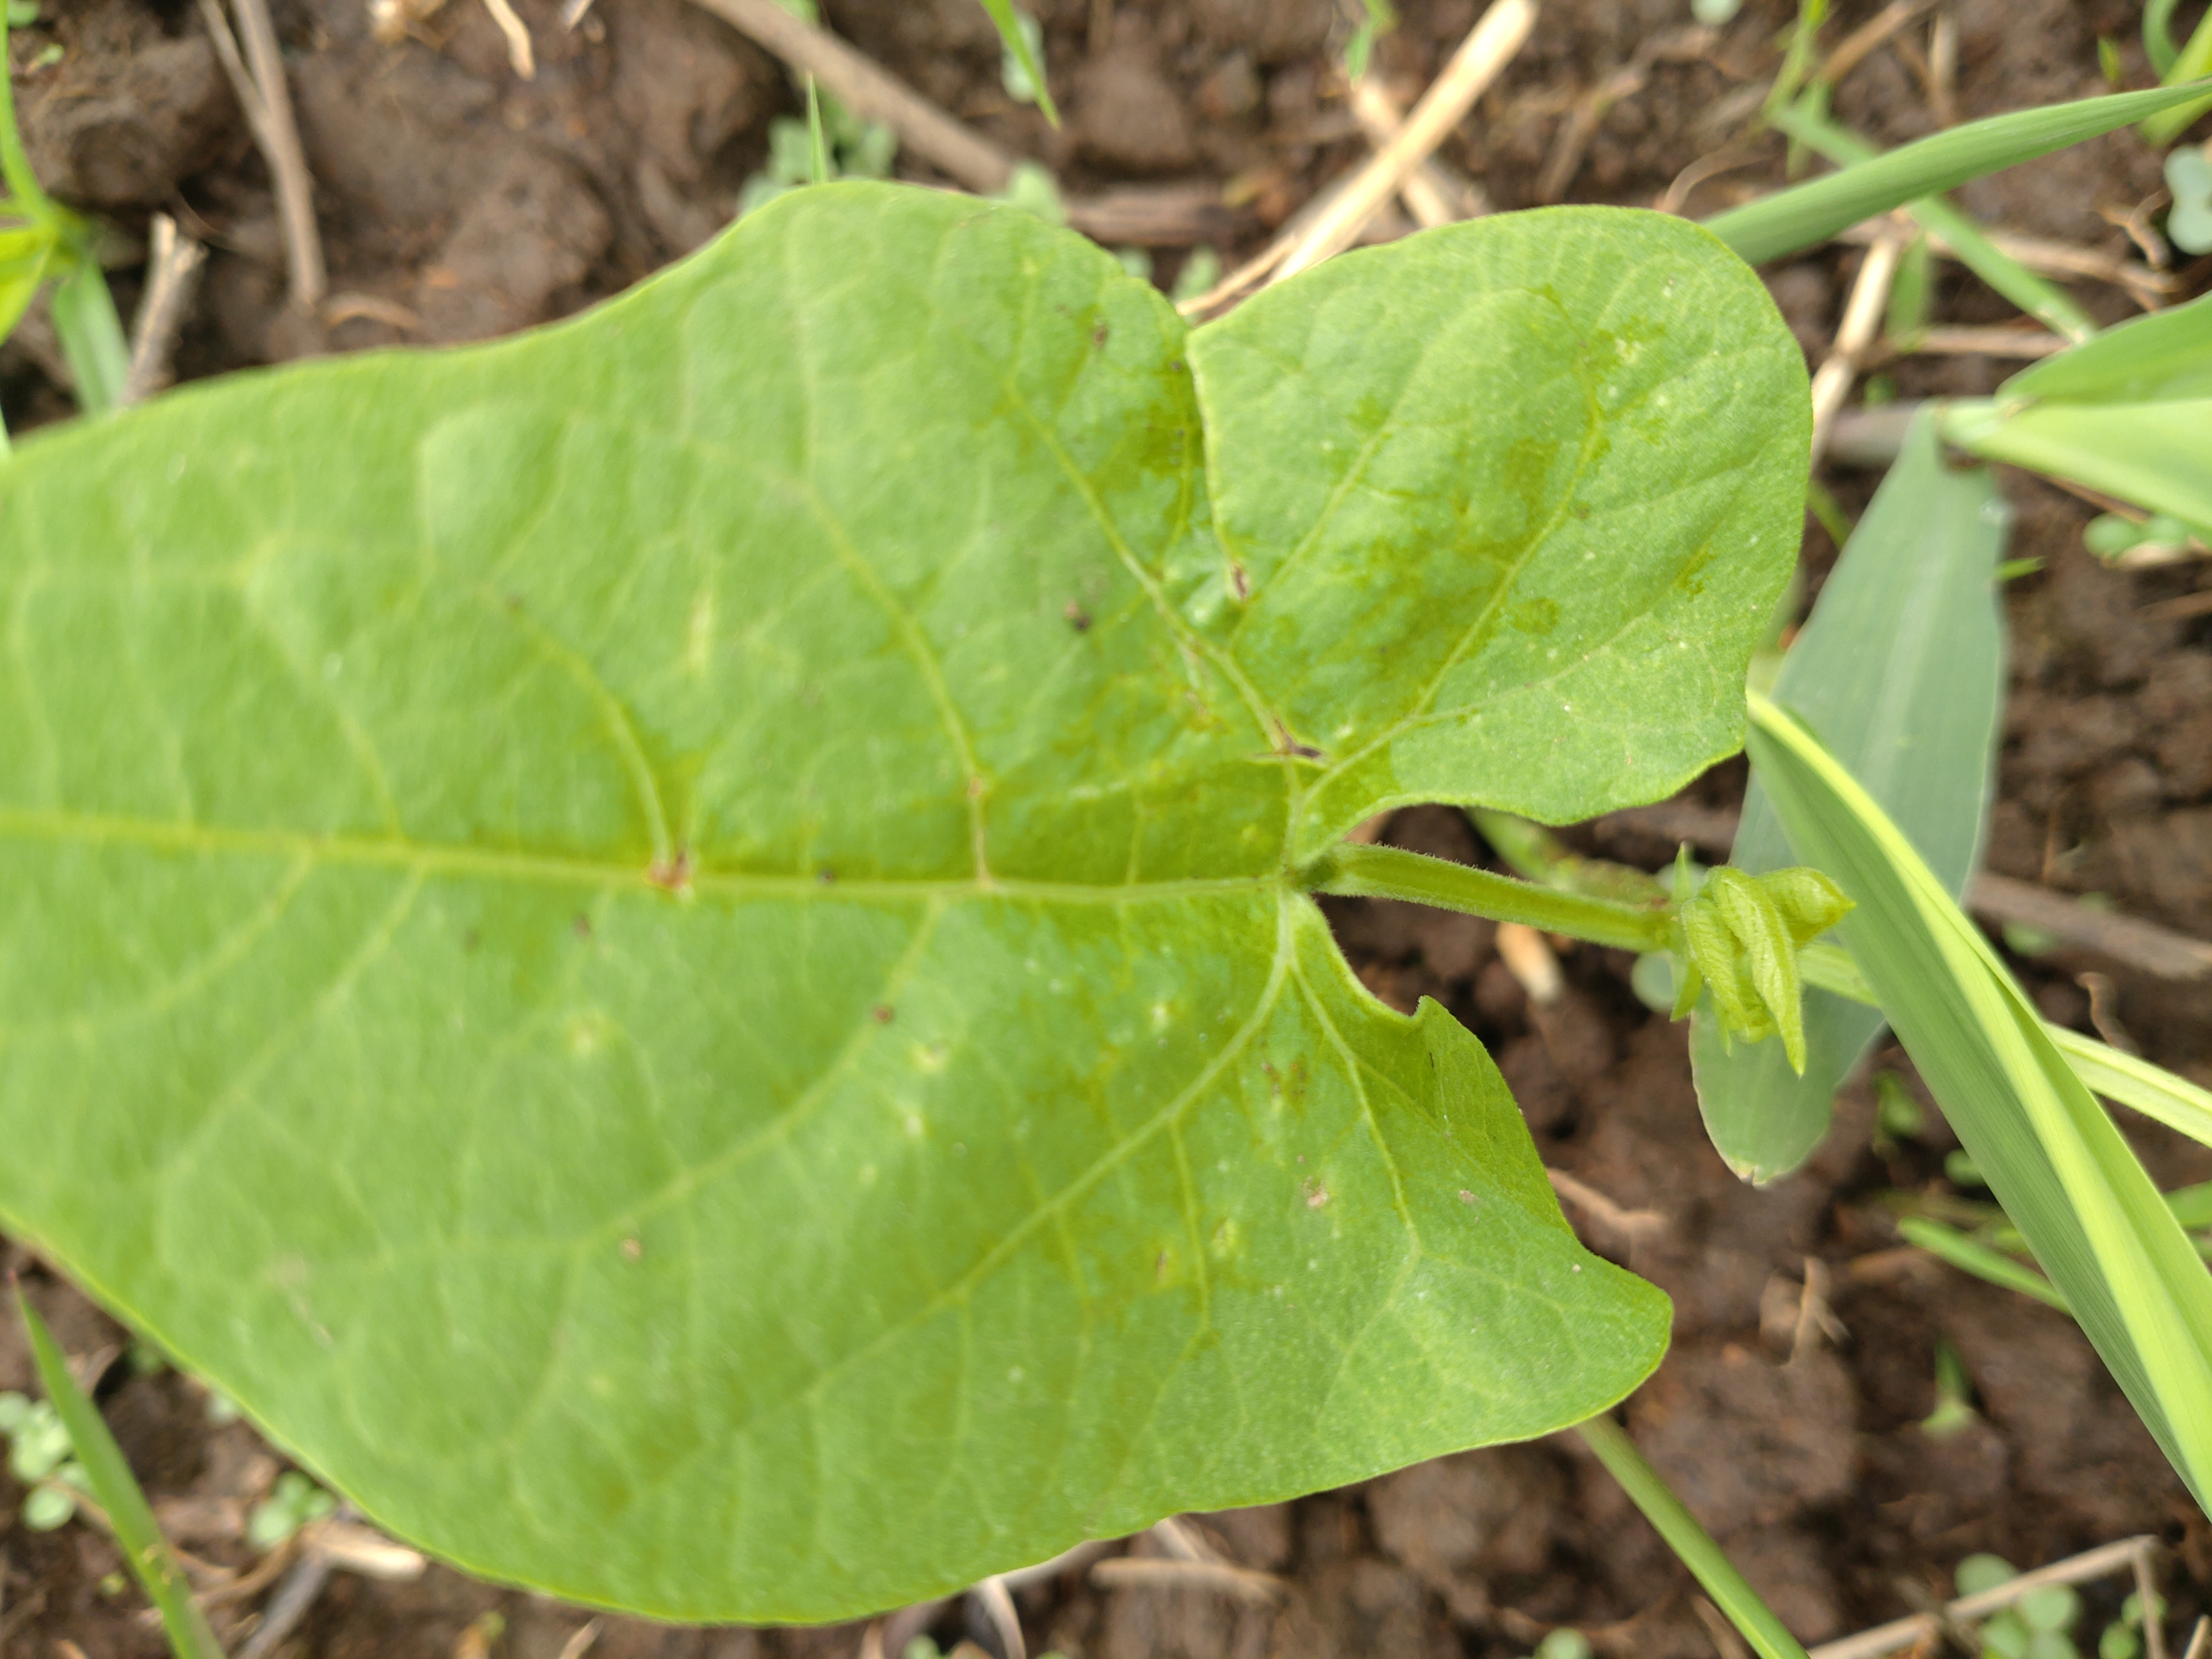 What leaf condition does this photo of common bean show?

healthy
